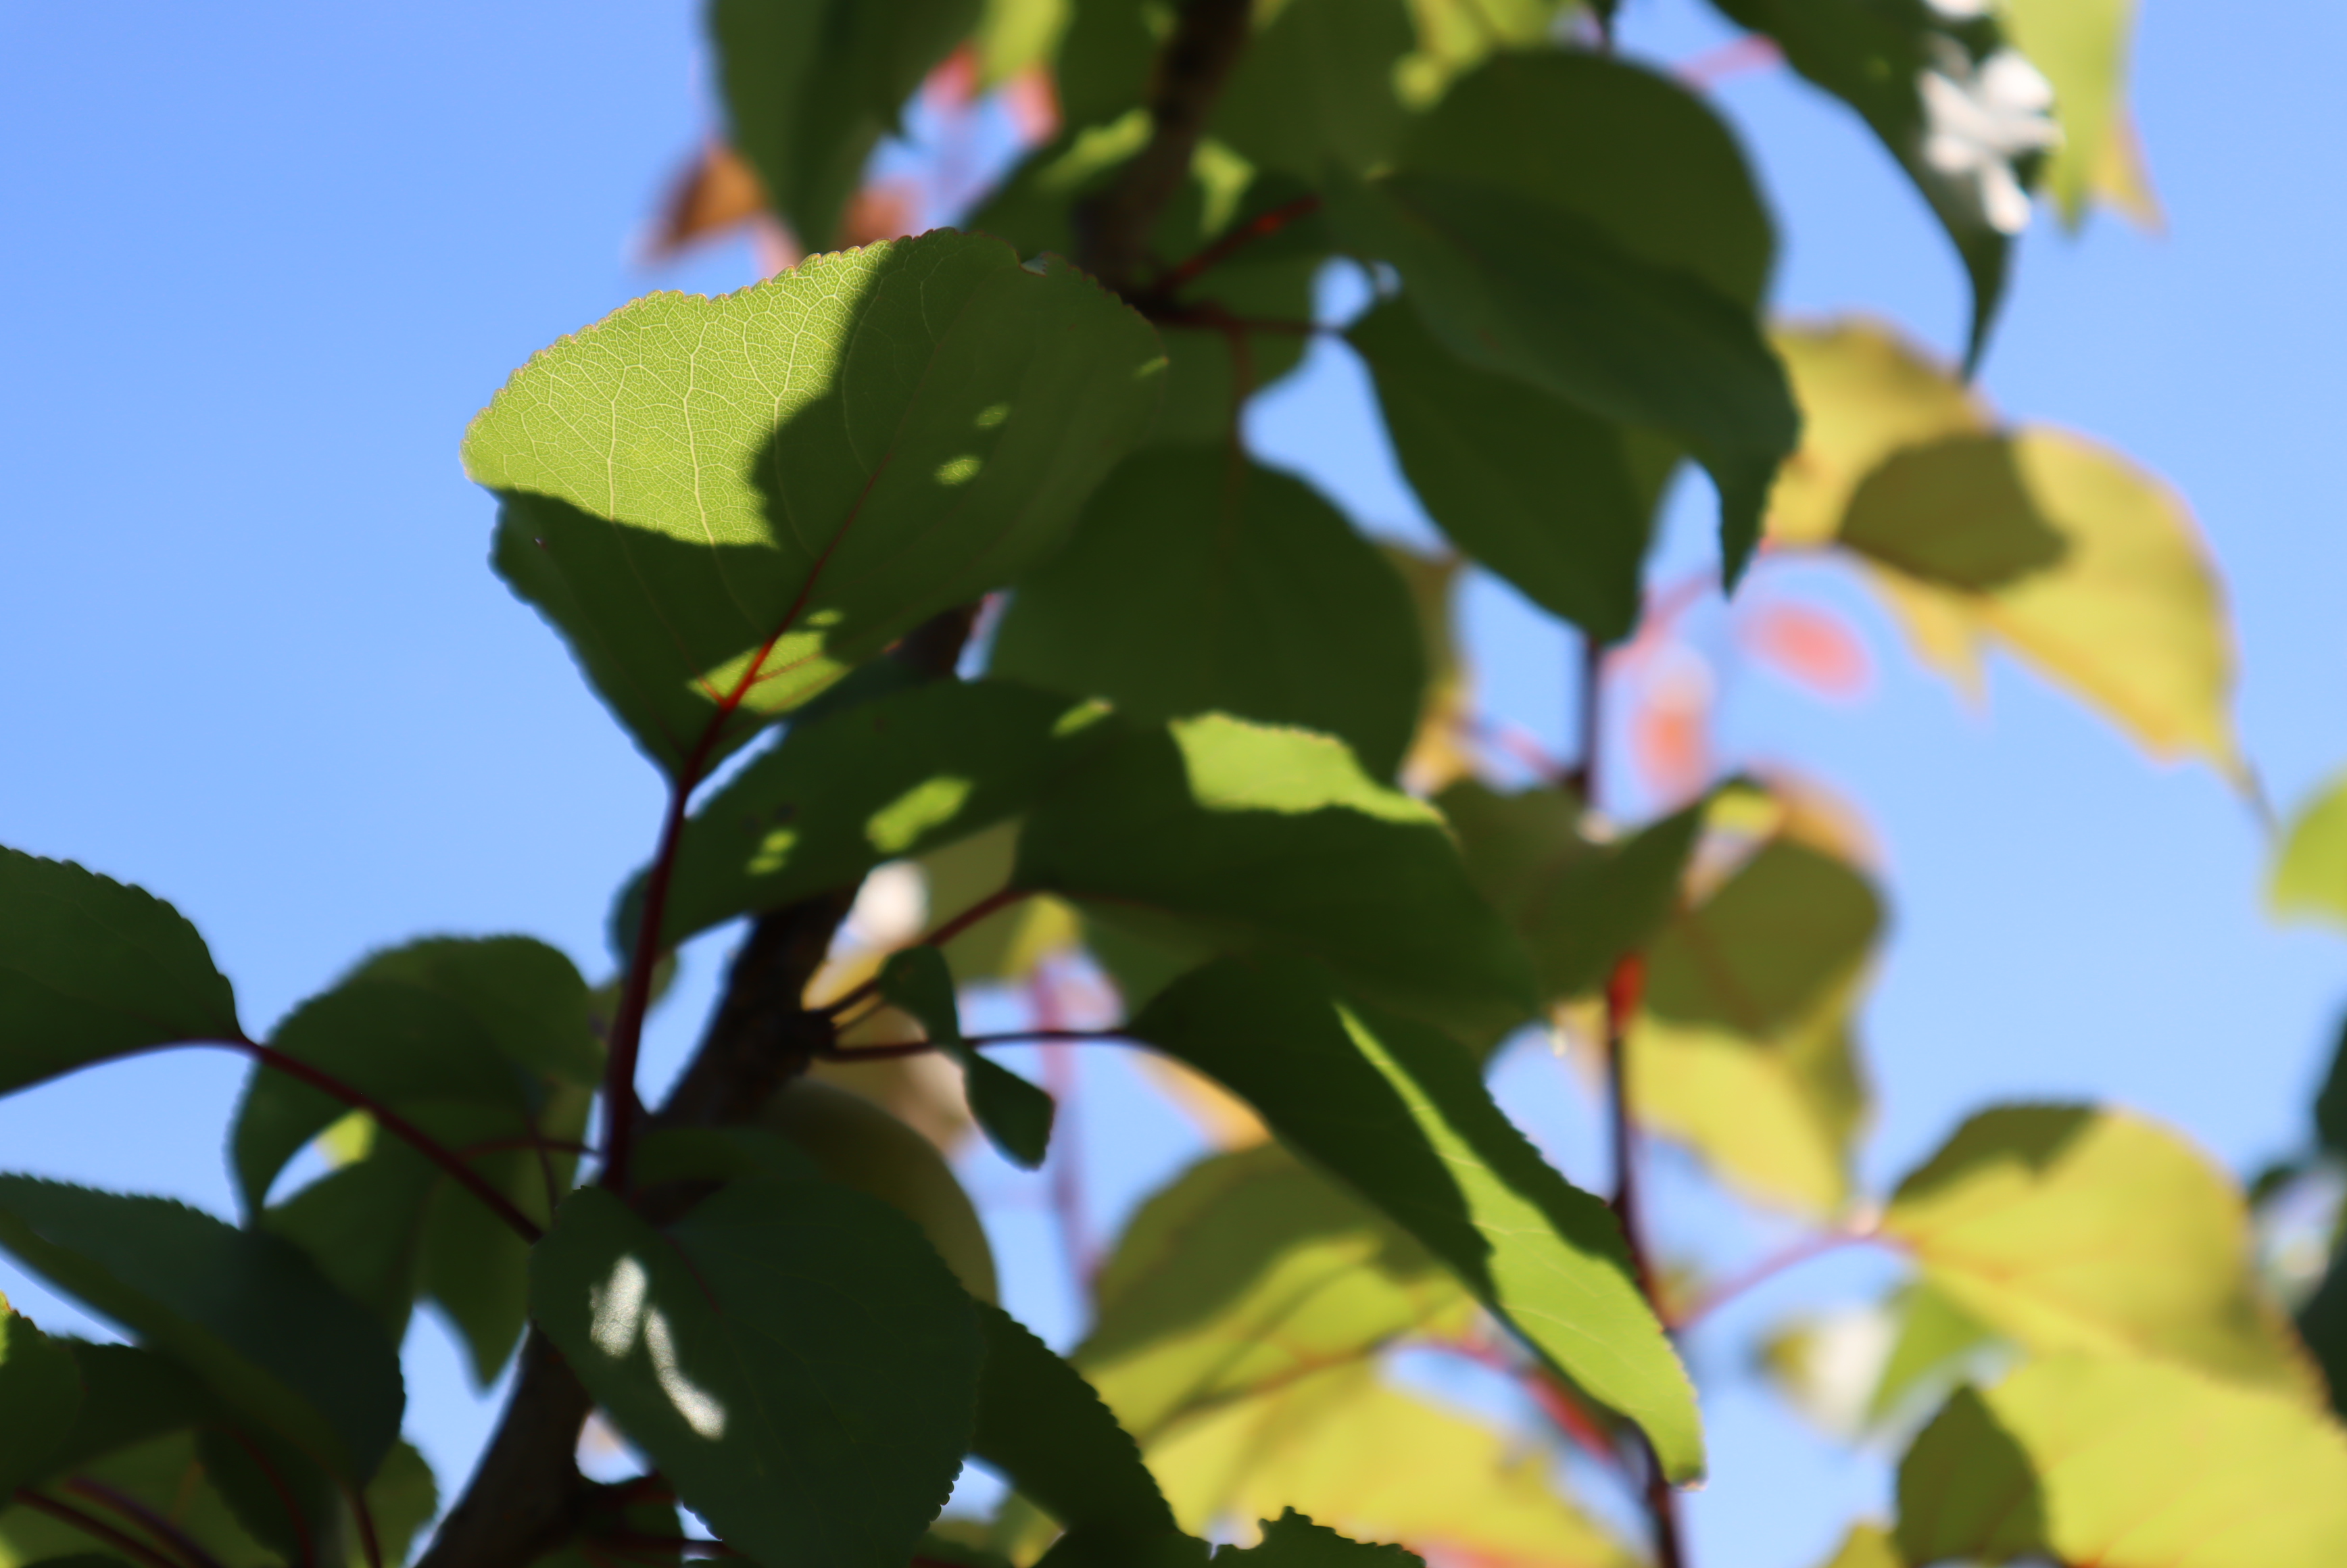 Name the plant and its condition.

apricot, healthy
